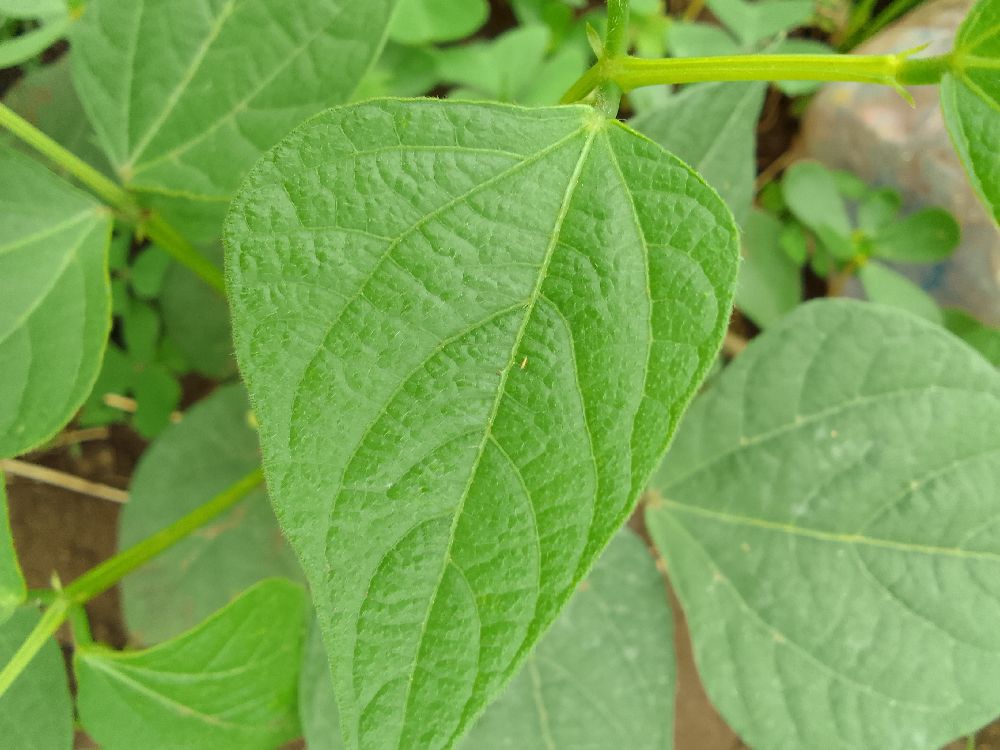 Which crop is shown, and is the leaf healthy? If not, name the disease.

common bean, healthy
